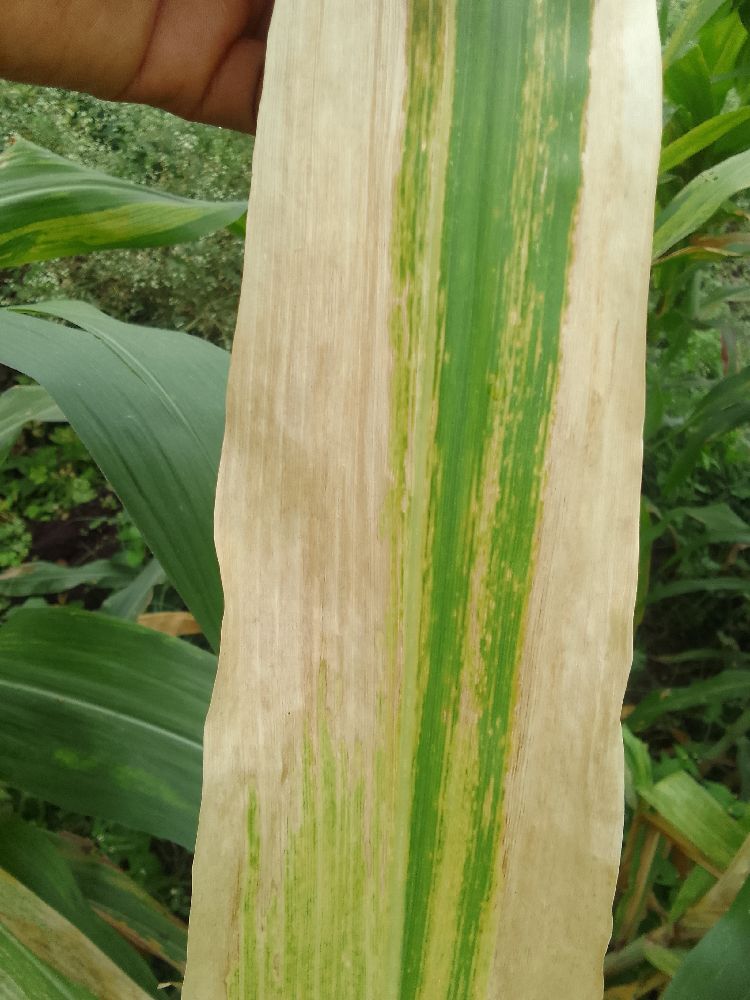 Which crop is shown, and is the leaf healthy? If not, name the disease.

maize, maize lethal necrosis
